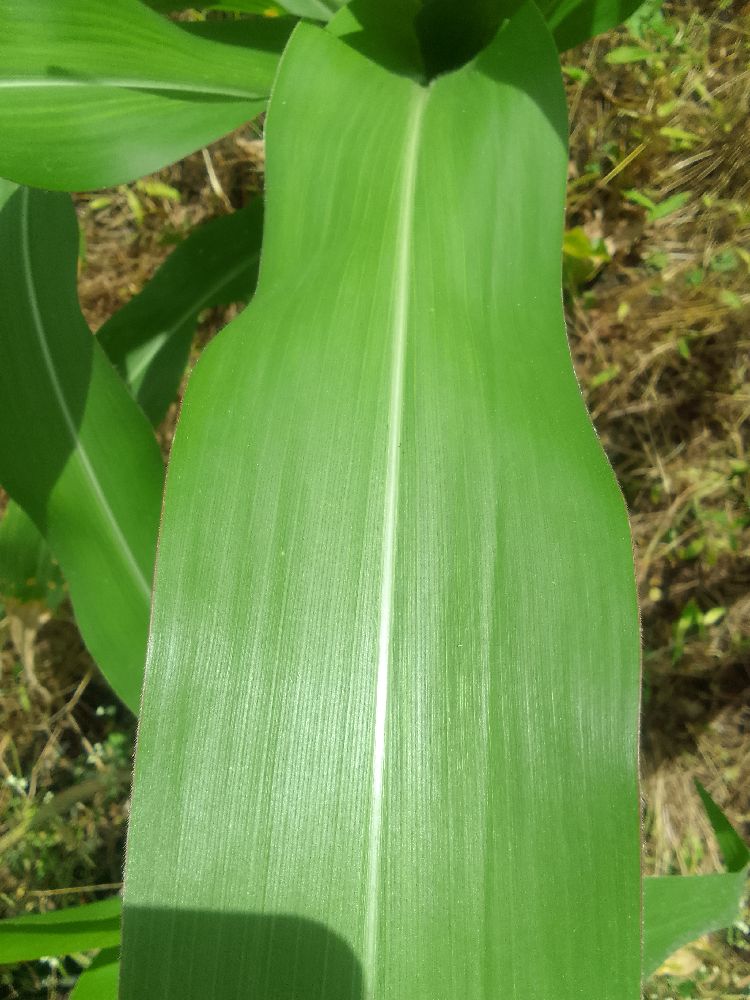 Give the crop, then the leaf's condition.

maize, healthy
